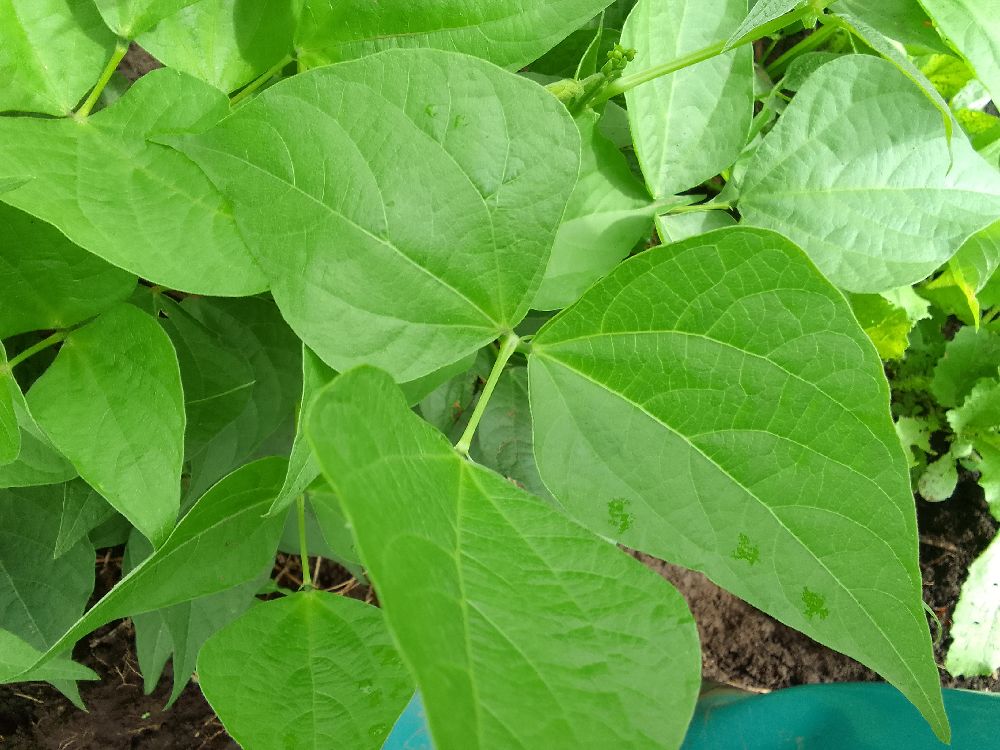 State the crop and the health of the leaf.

common bean, healthy
